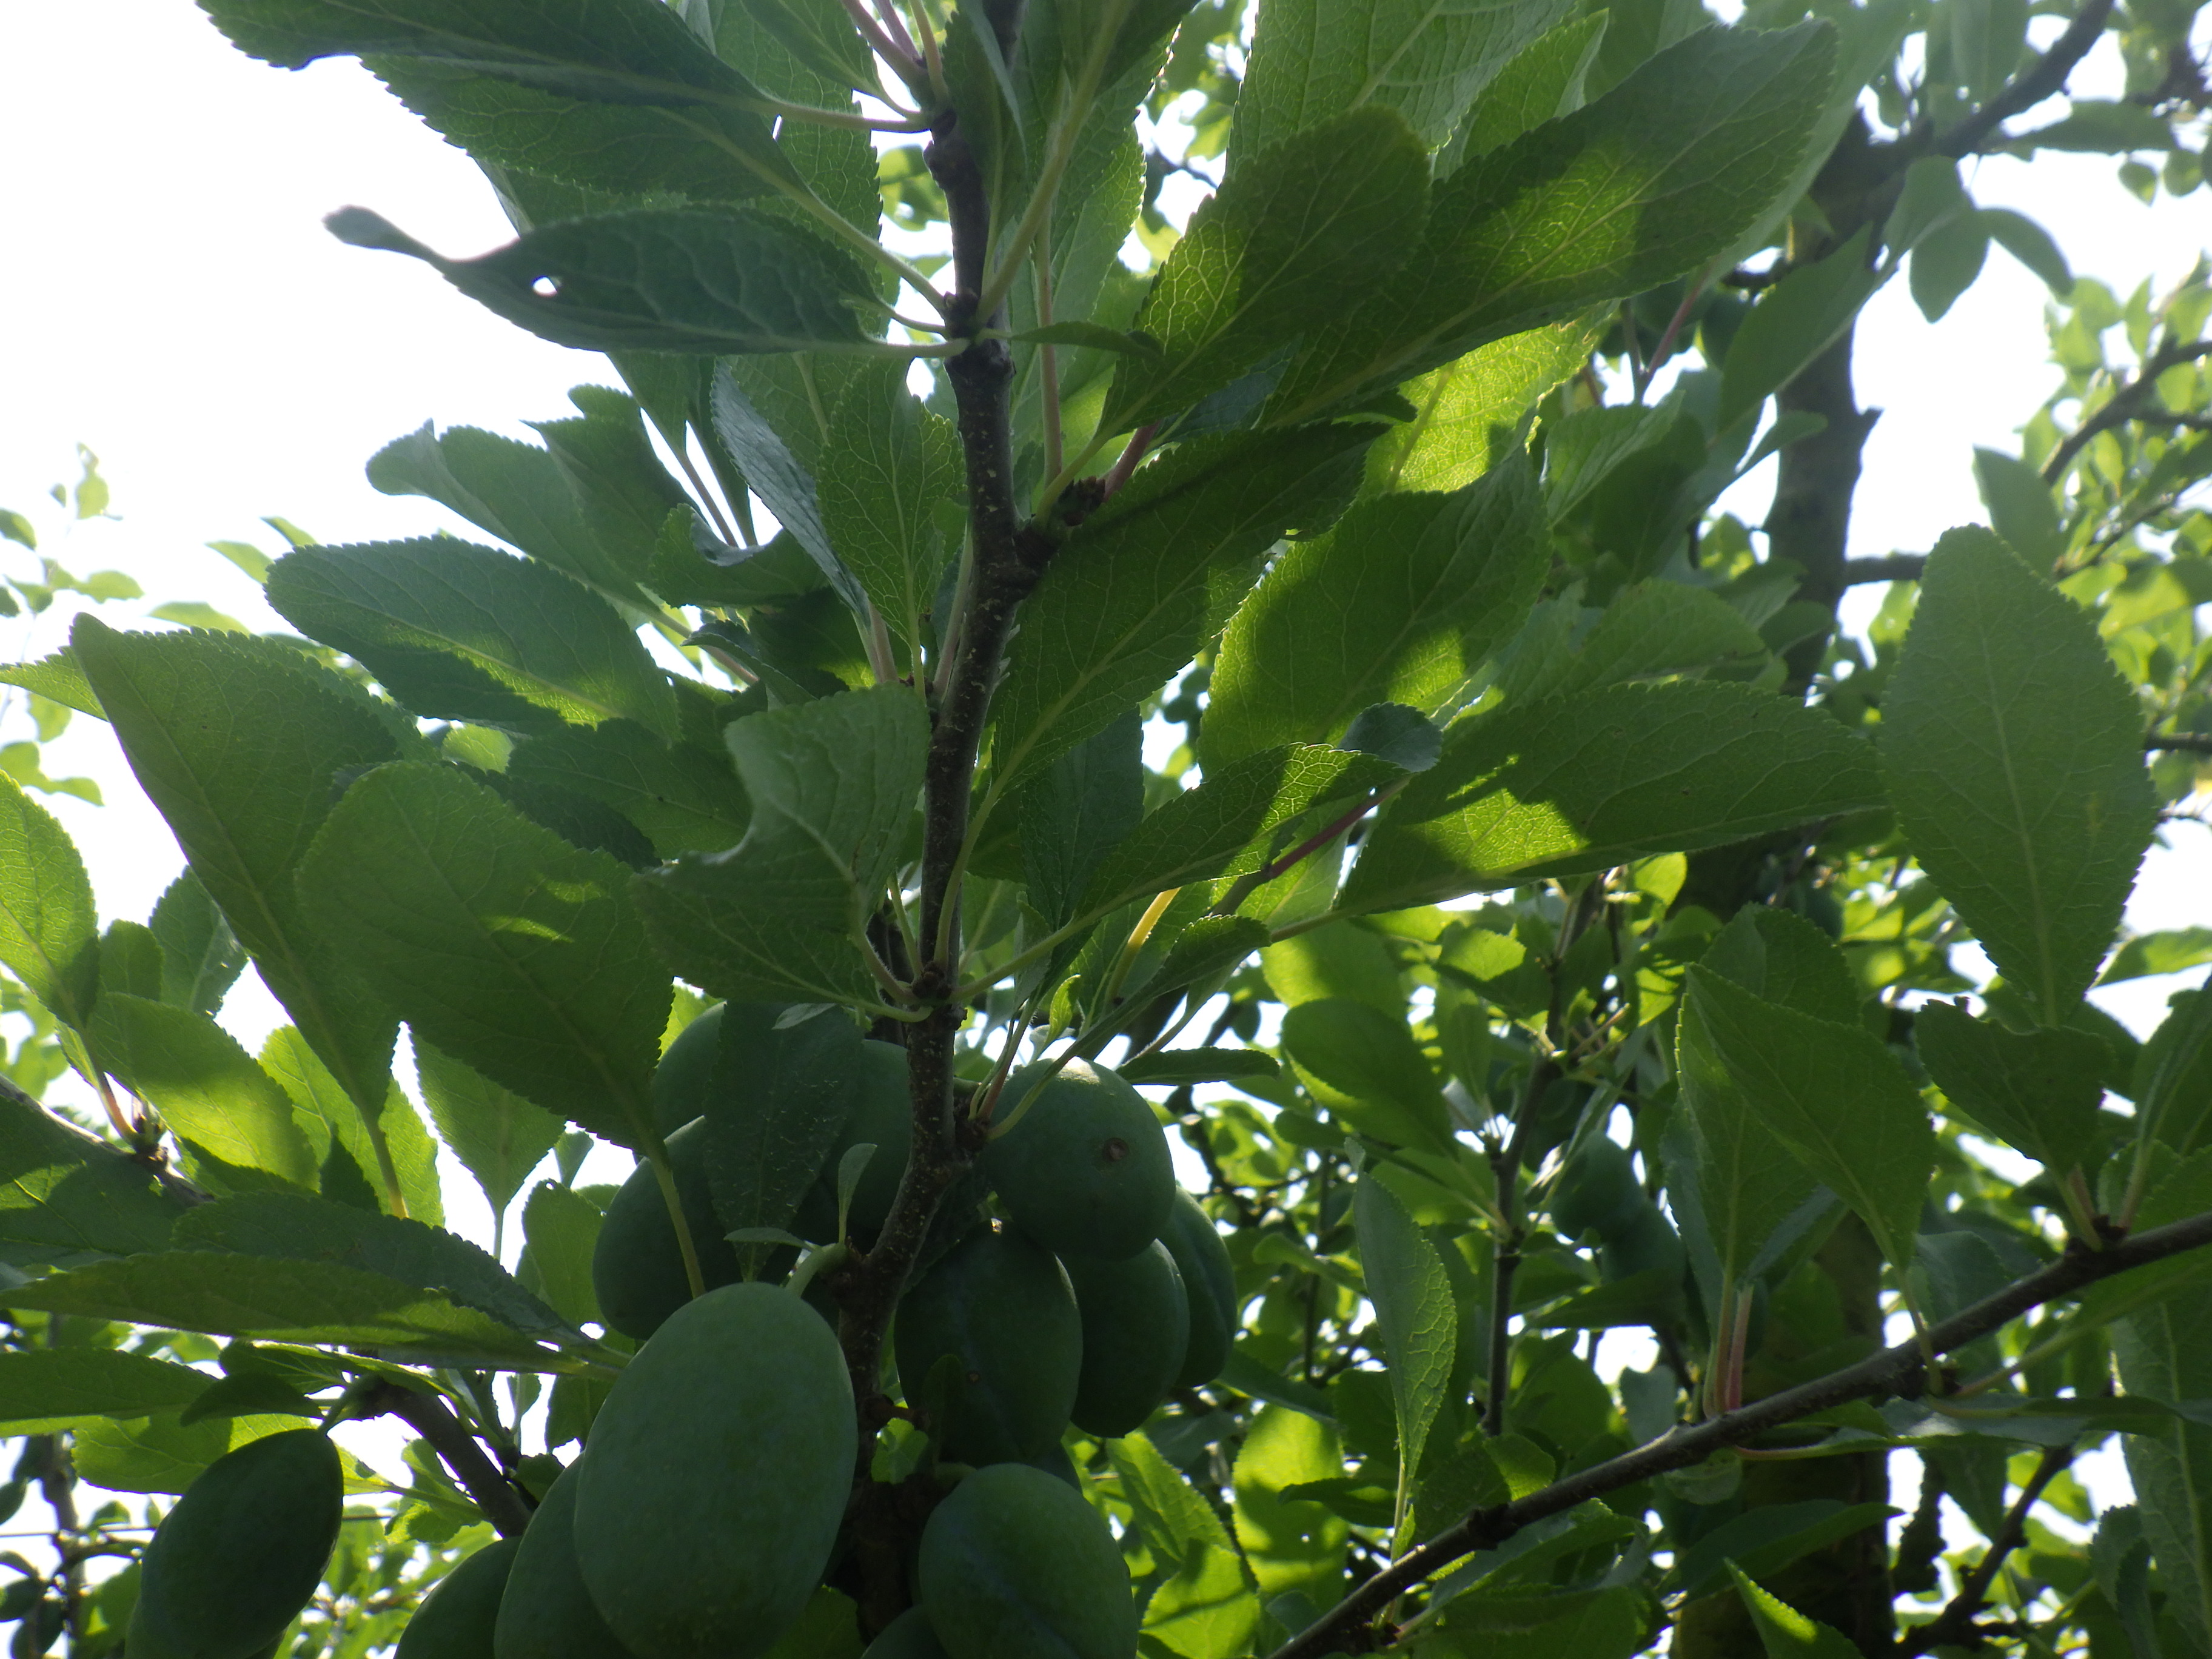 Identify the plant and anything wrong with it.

plum, shot hole disease
